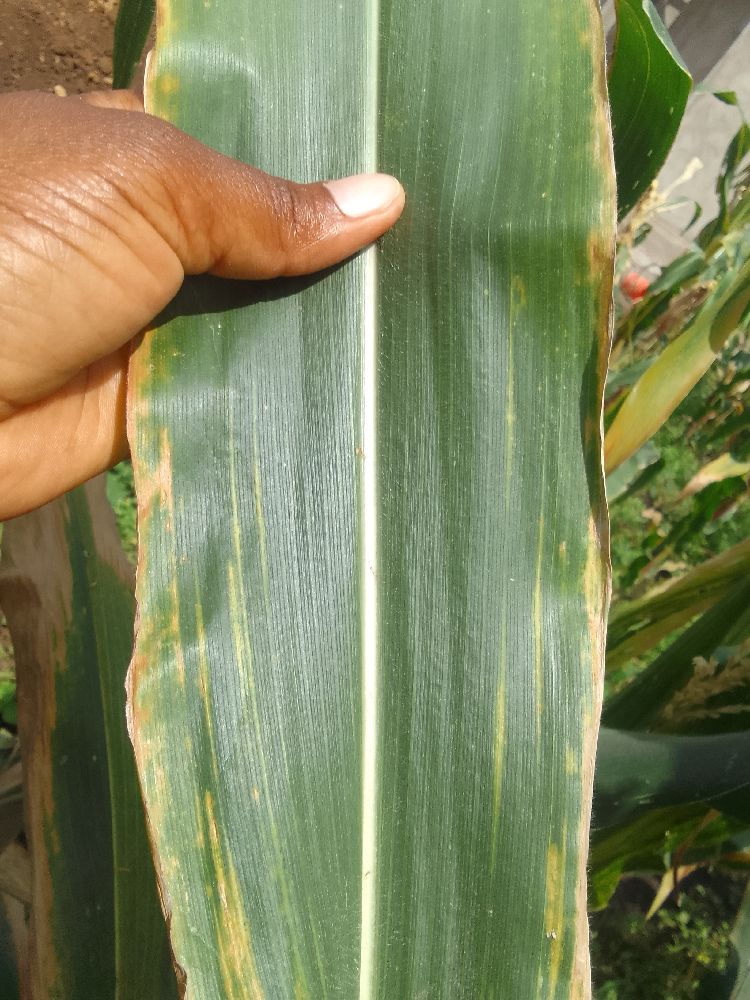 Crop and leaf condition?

maize, maize lethal necrosis
